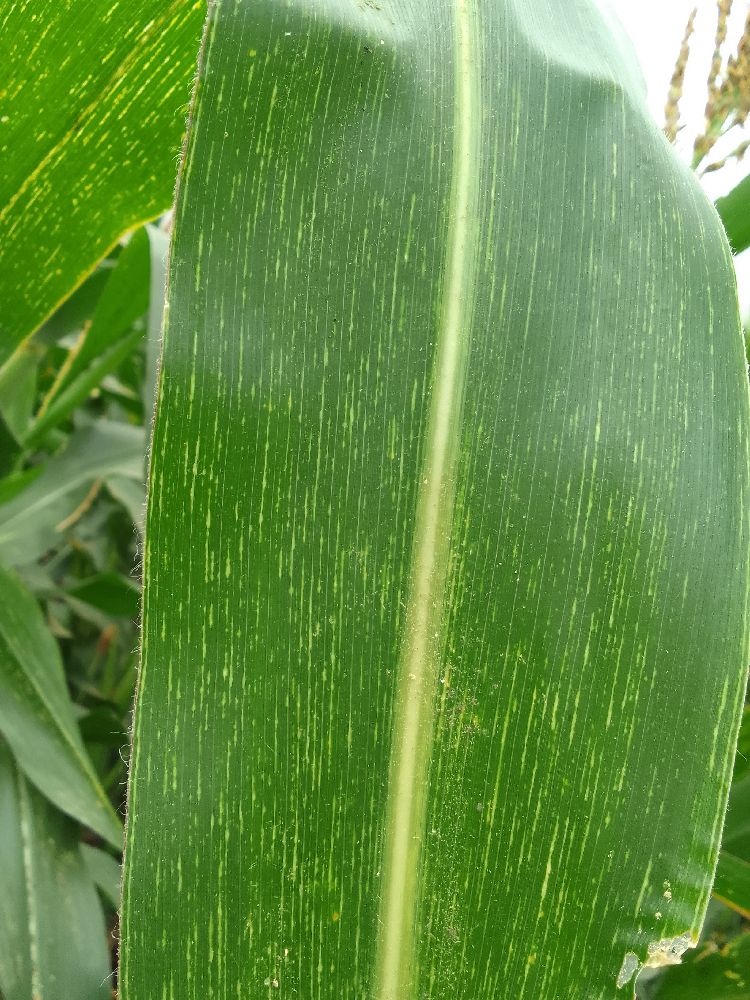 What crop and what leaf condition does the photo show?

maize, maize streak virus
